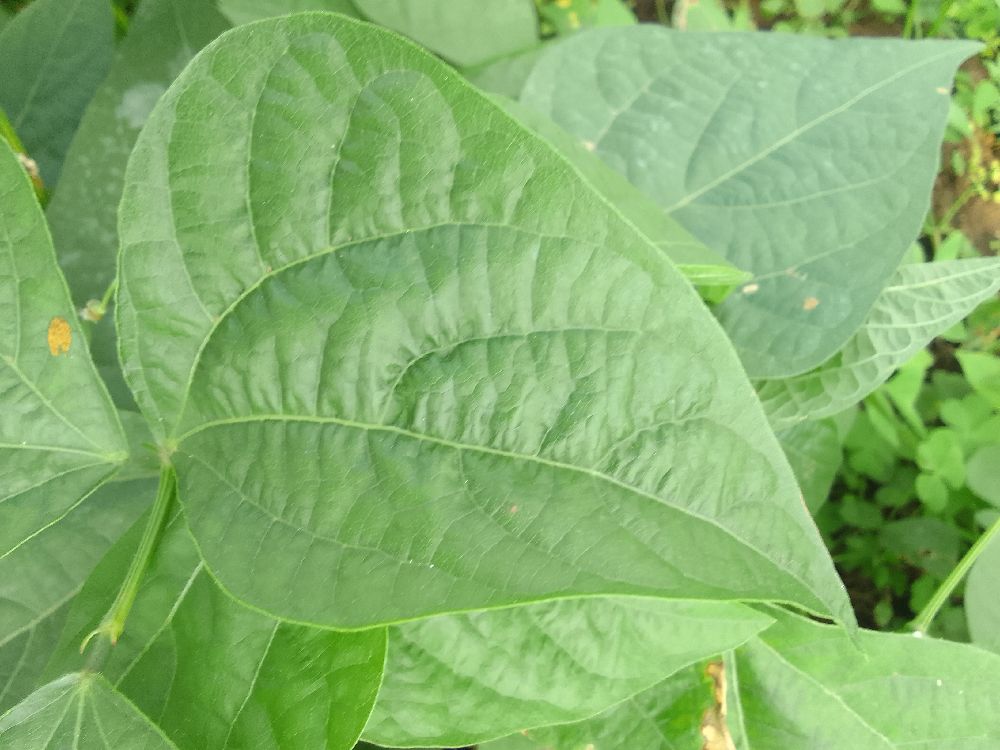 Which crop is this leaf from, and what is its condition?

common bean, healthy
